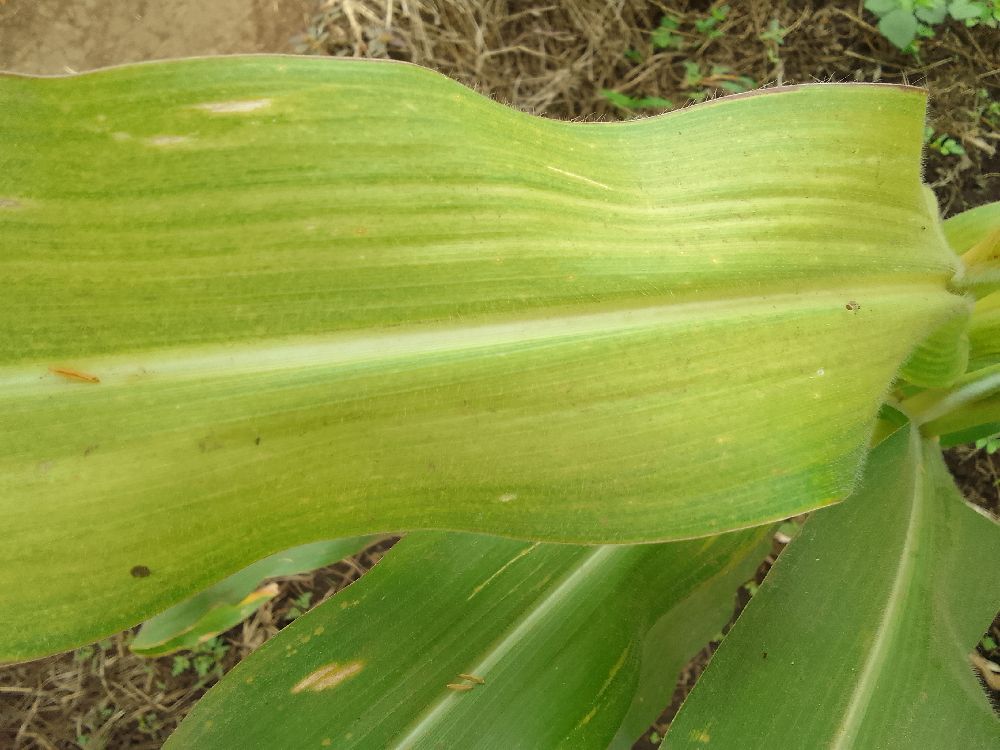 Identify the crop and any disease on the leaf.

maize, maize lethal necrosis
